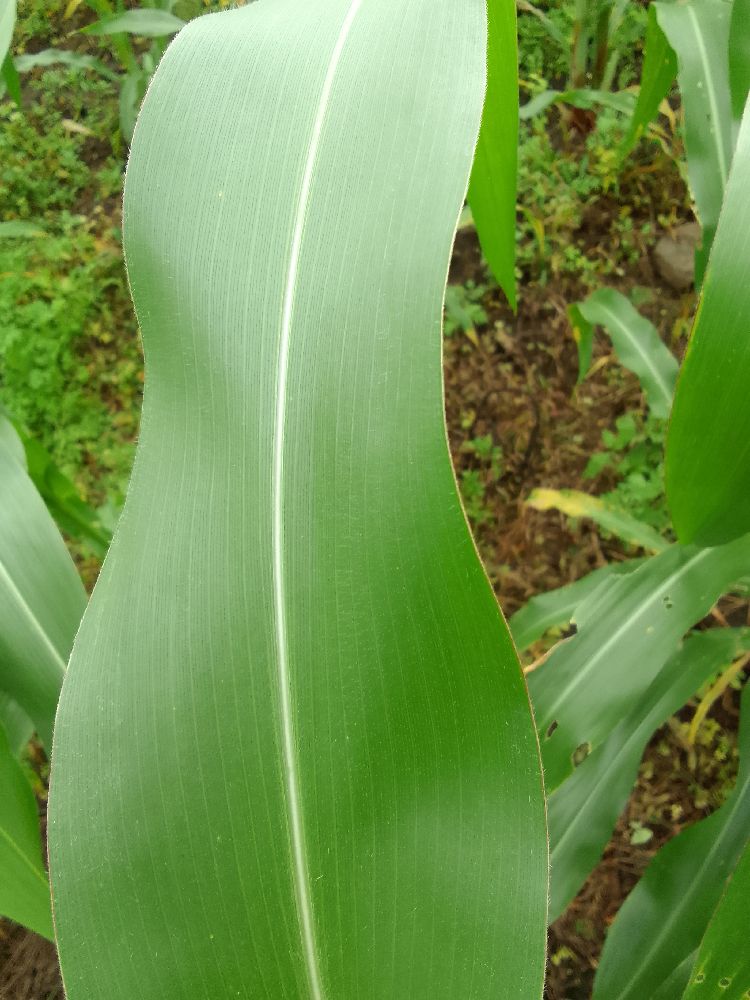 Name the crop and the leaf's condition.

maize, healthy
